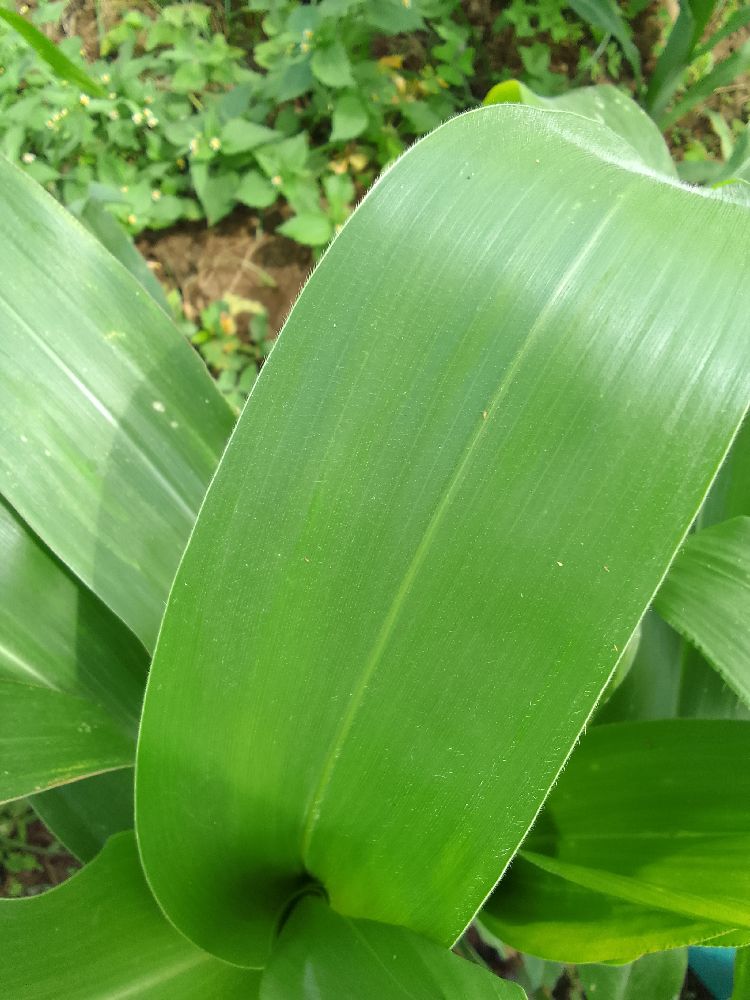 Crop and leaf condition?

maize, healthy
